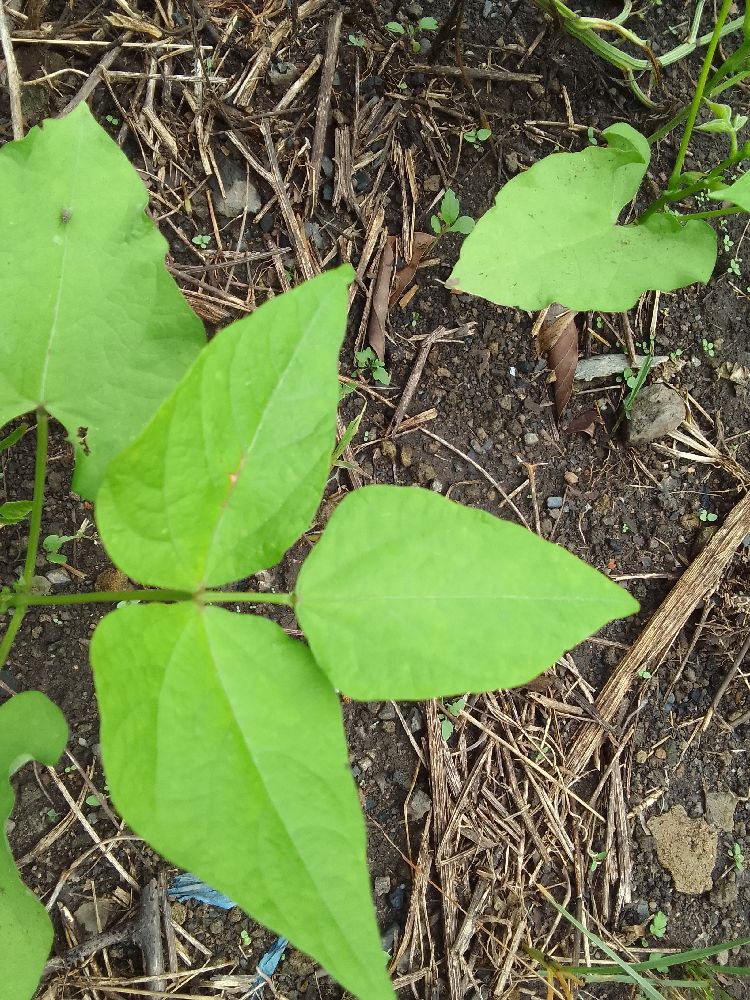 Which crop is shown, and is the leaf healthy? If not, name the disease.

common bean, healthy
